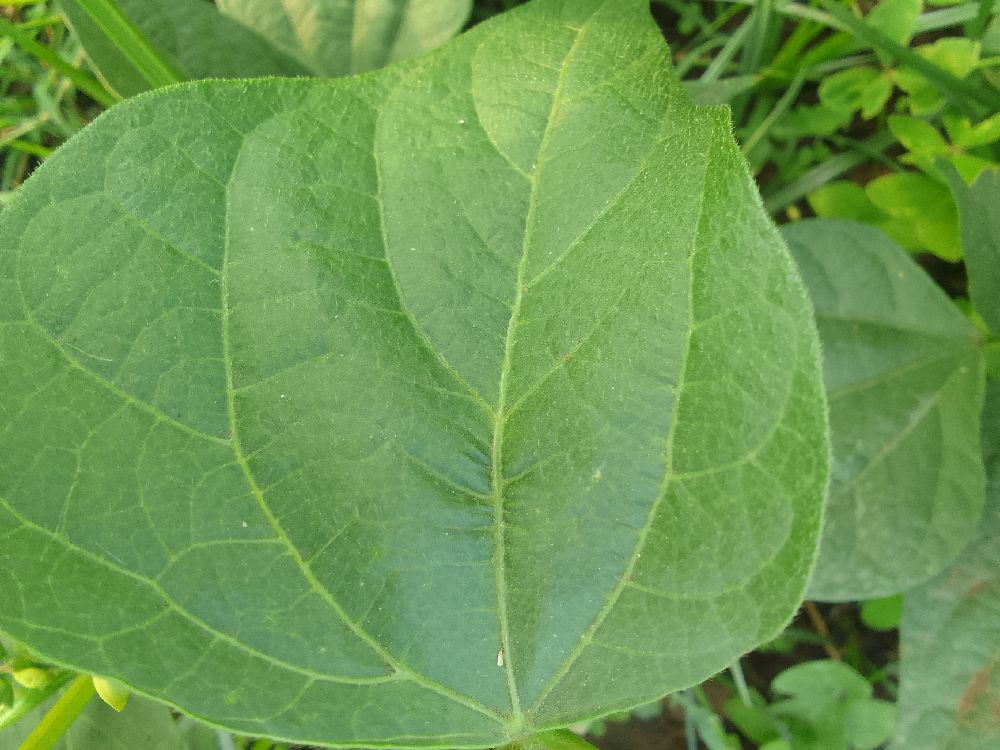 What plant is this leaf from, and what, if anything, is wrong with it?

common bean, healthy
